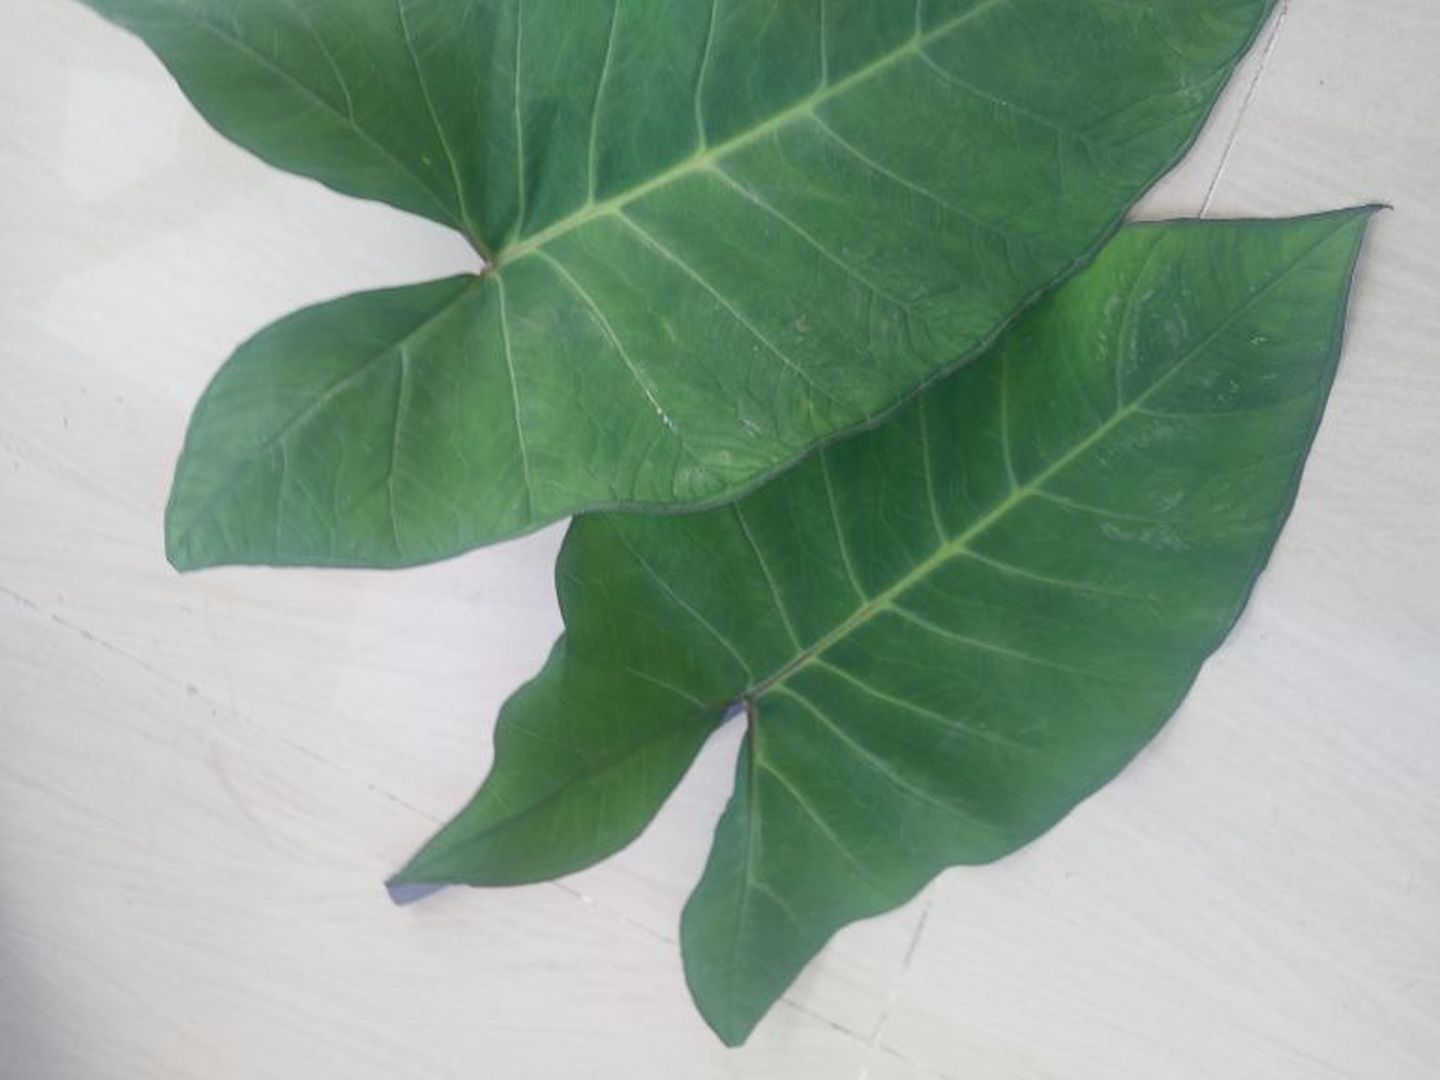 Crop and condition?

taro, healthy
